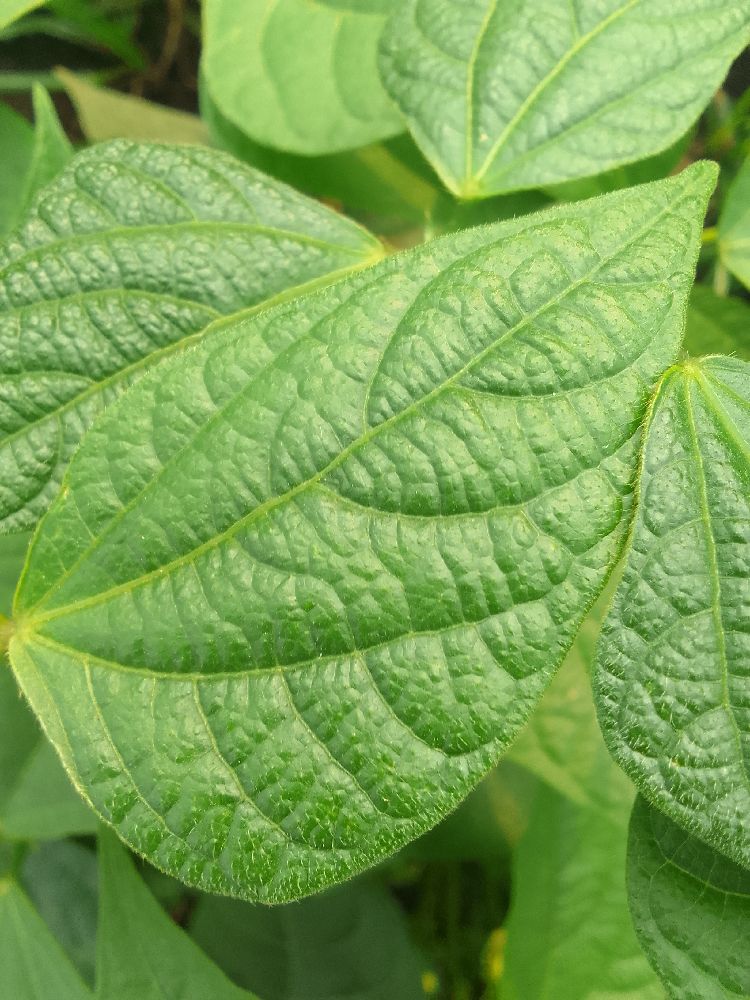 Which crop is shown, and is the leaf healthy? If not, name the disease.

common bean, healthy
